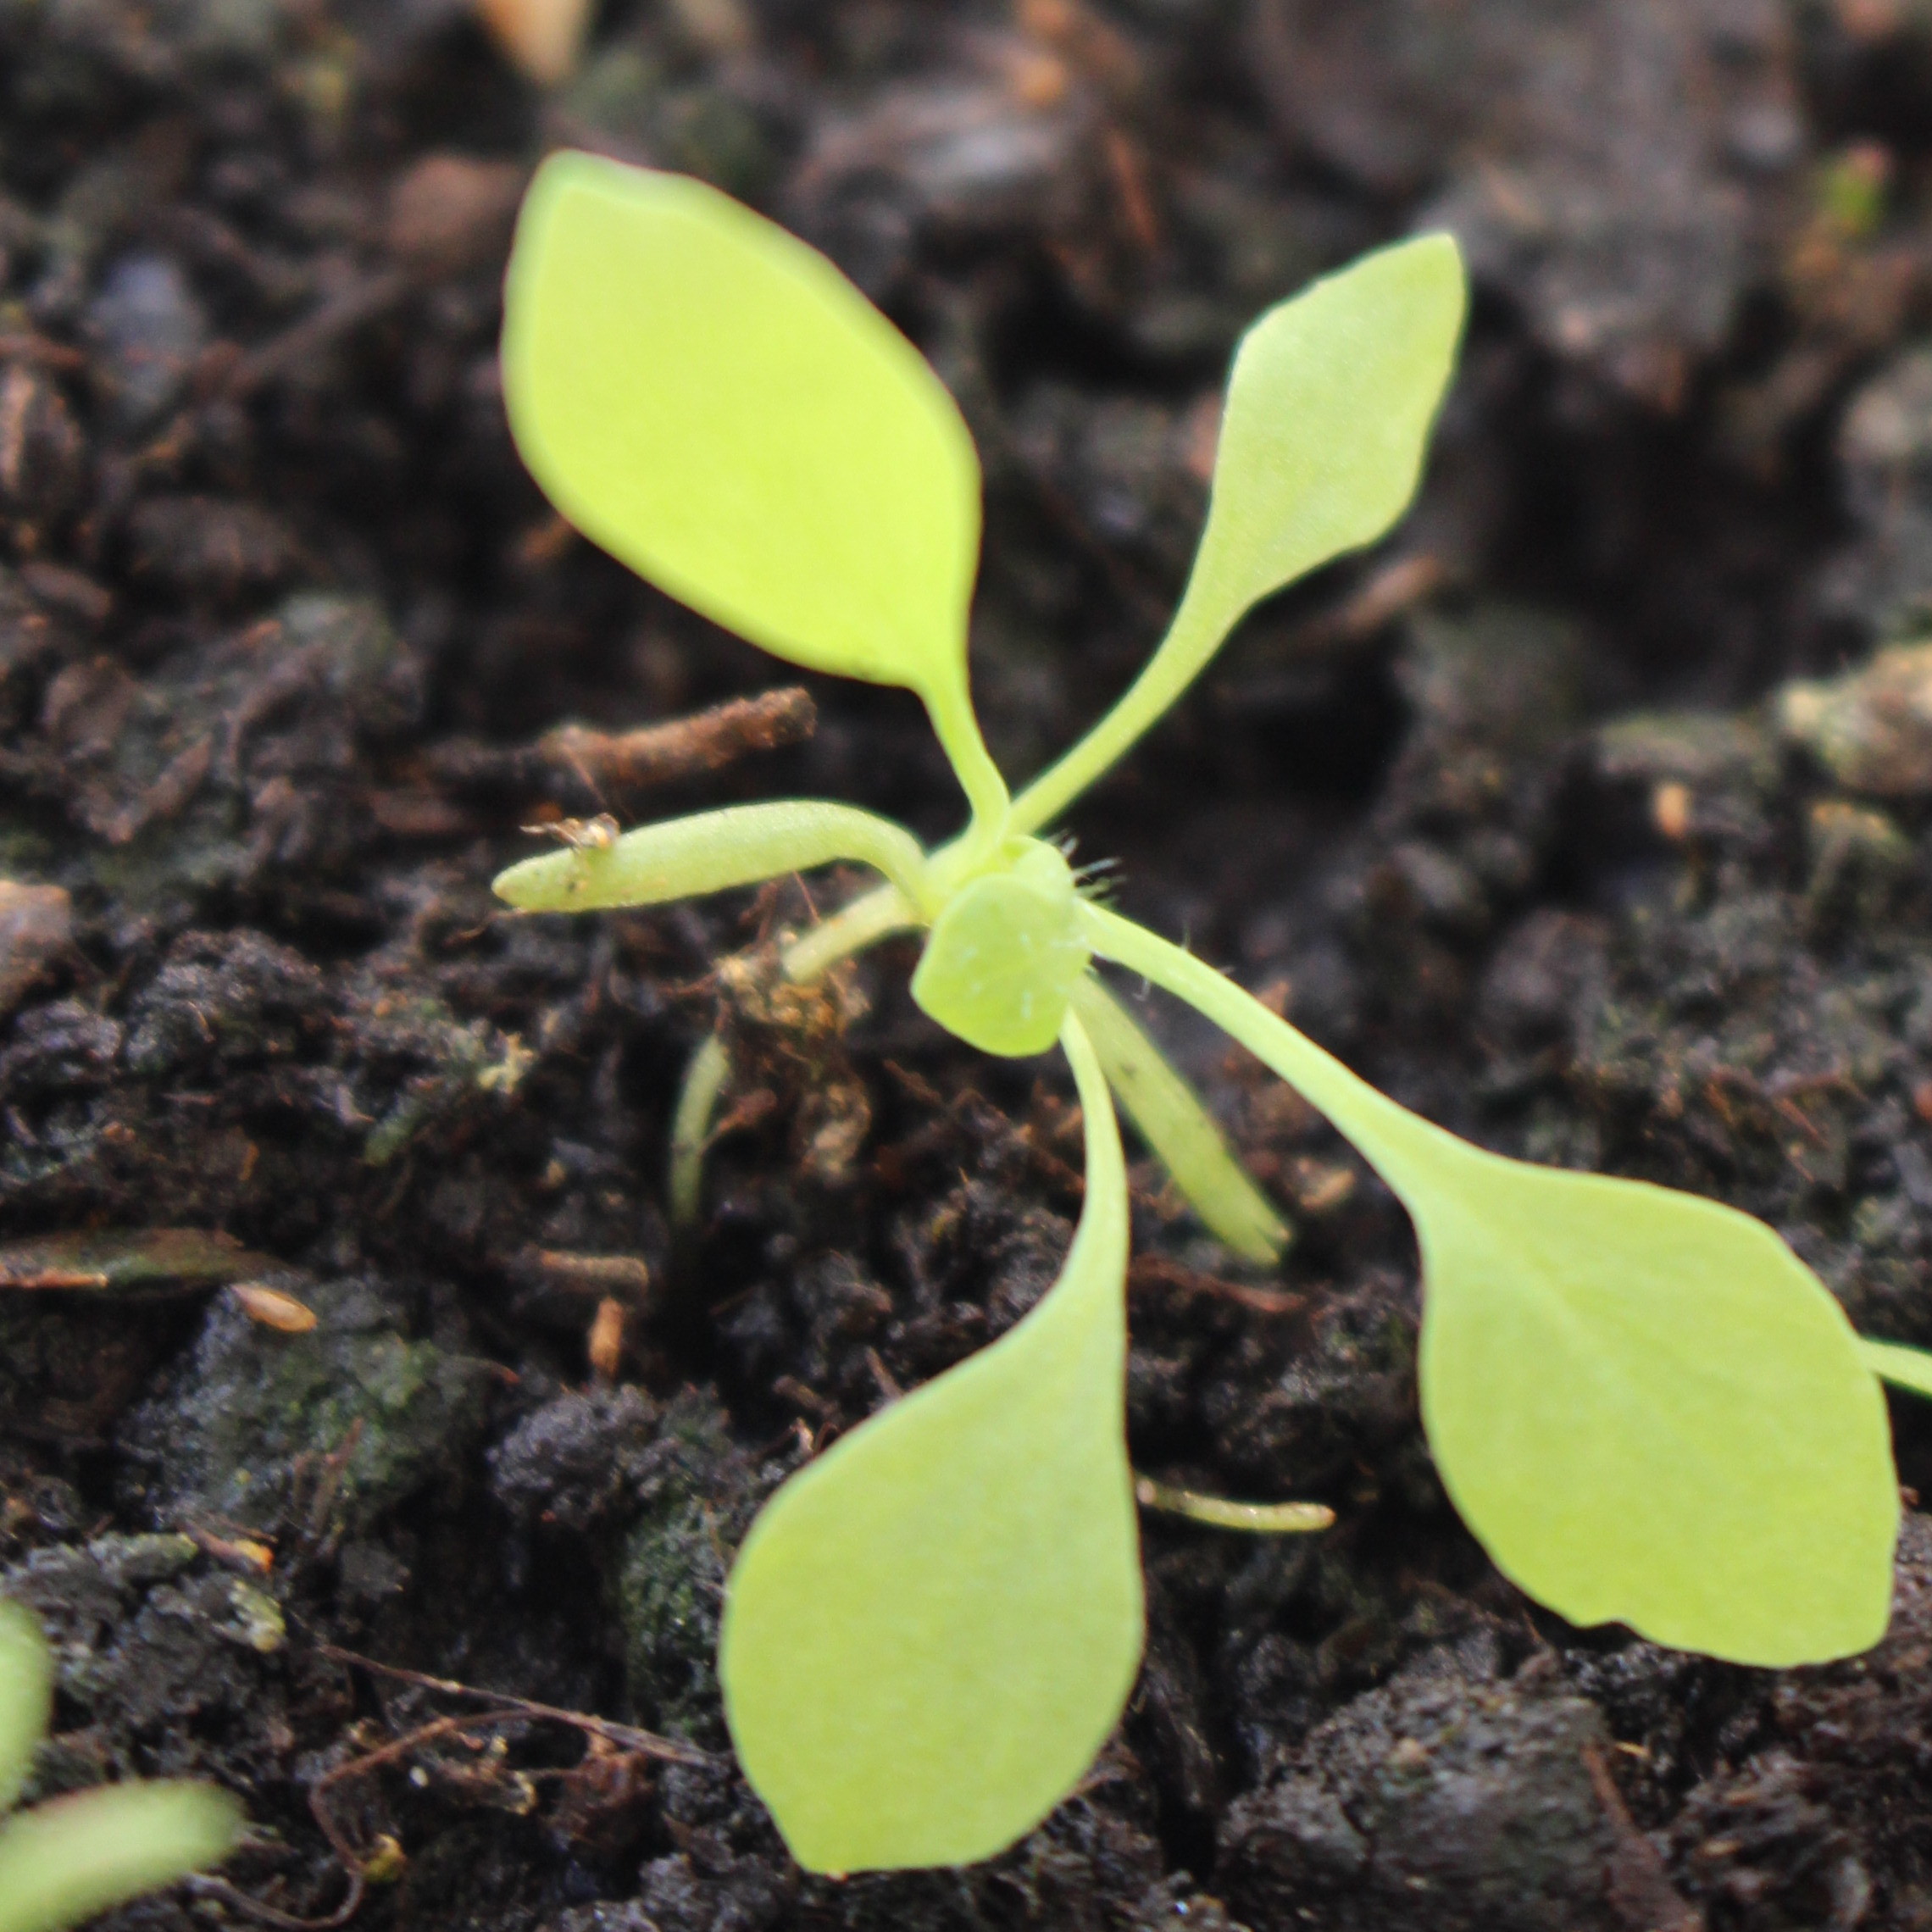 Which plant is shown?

Papaver rhoeas
